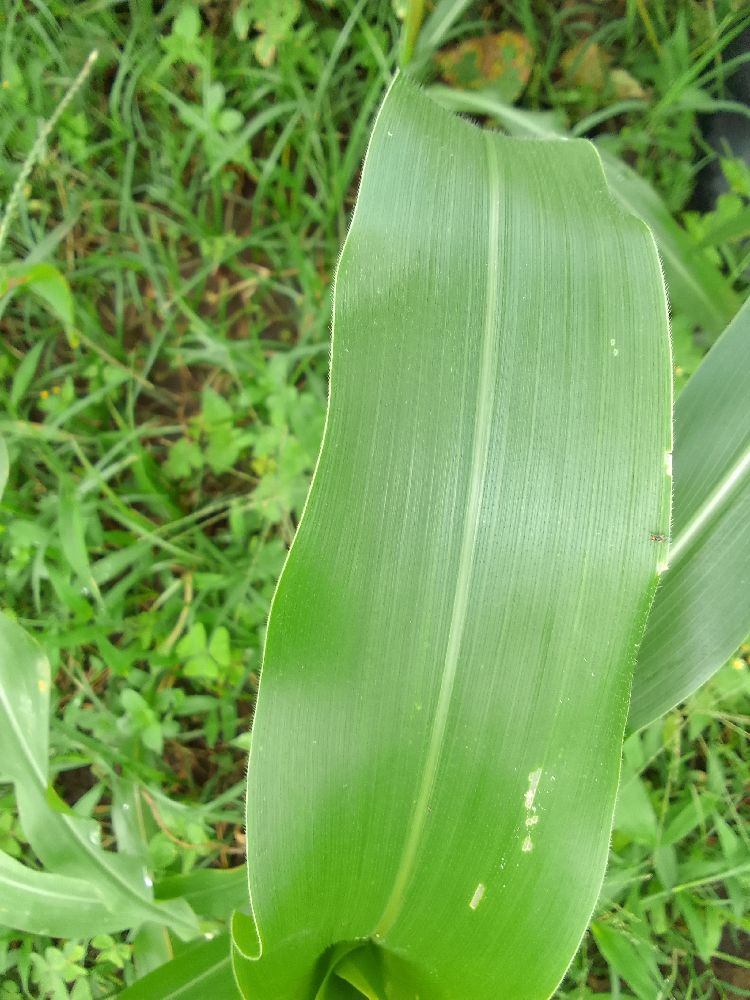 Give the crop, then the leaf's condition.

maize, healthy
